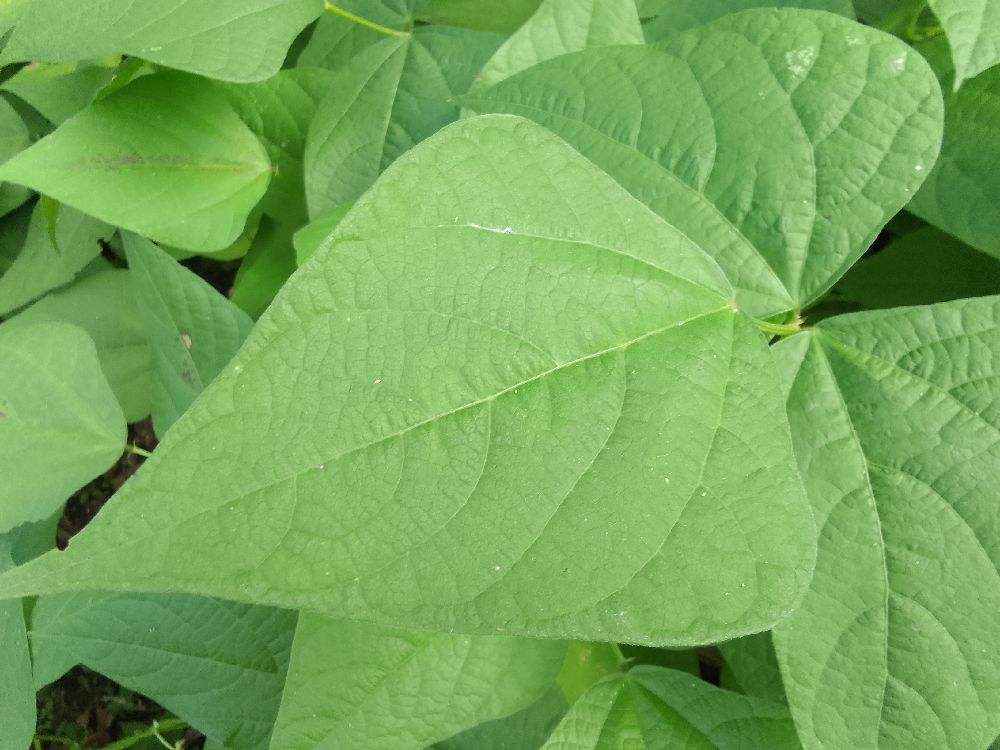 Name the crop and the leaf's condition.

common bean, healthy
